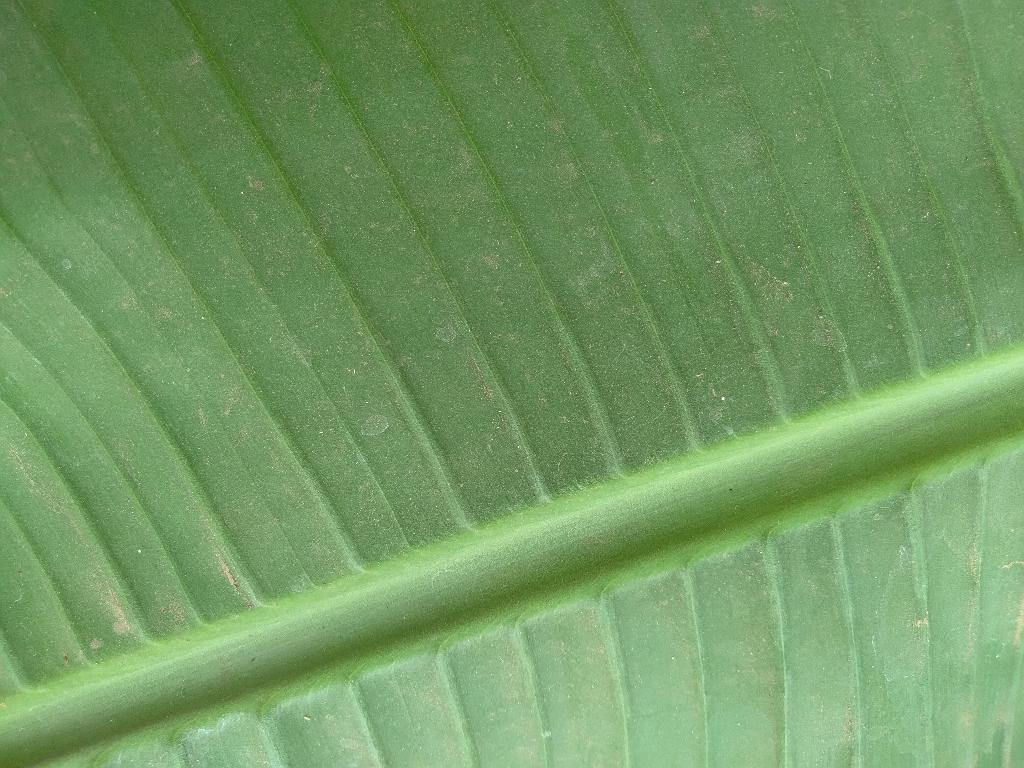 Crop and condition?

banana, healthy
